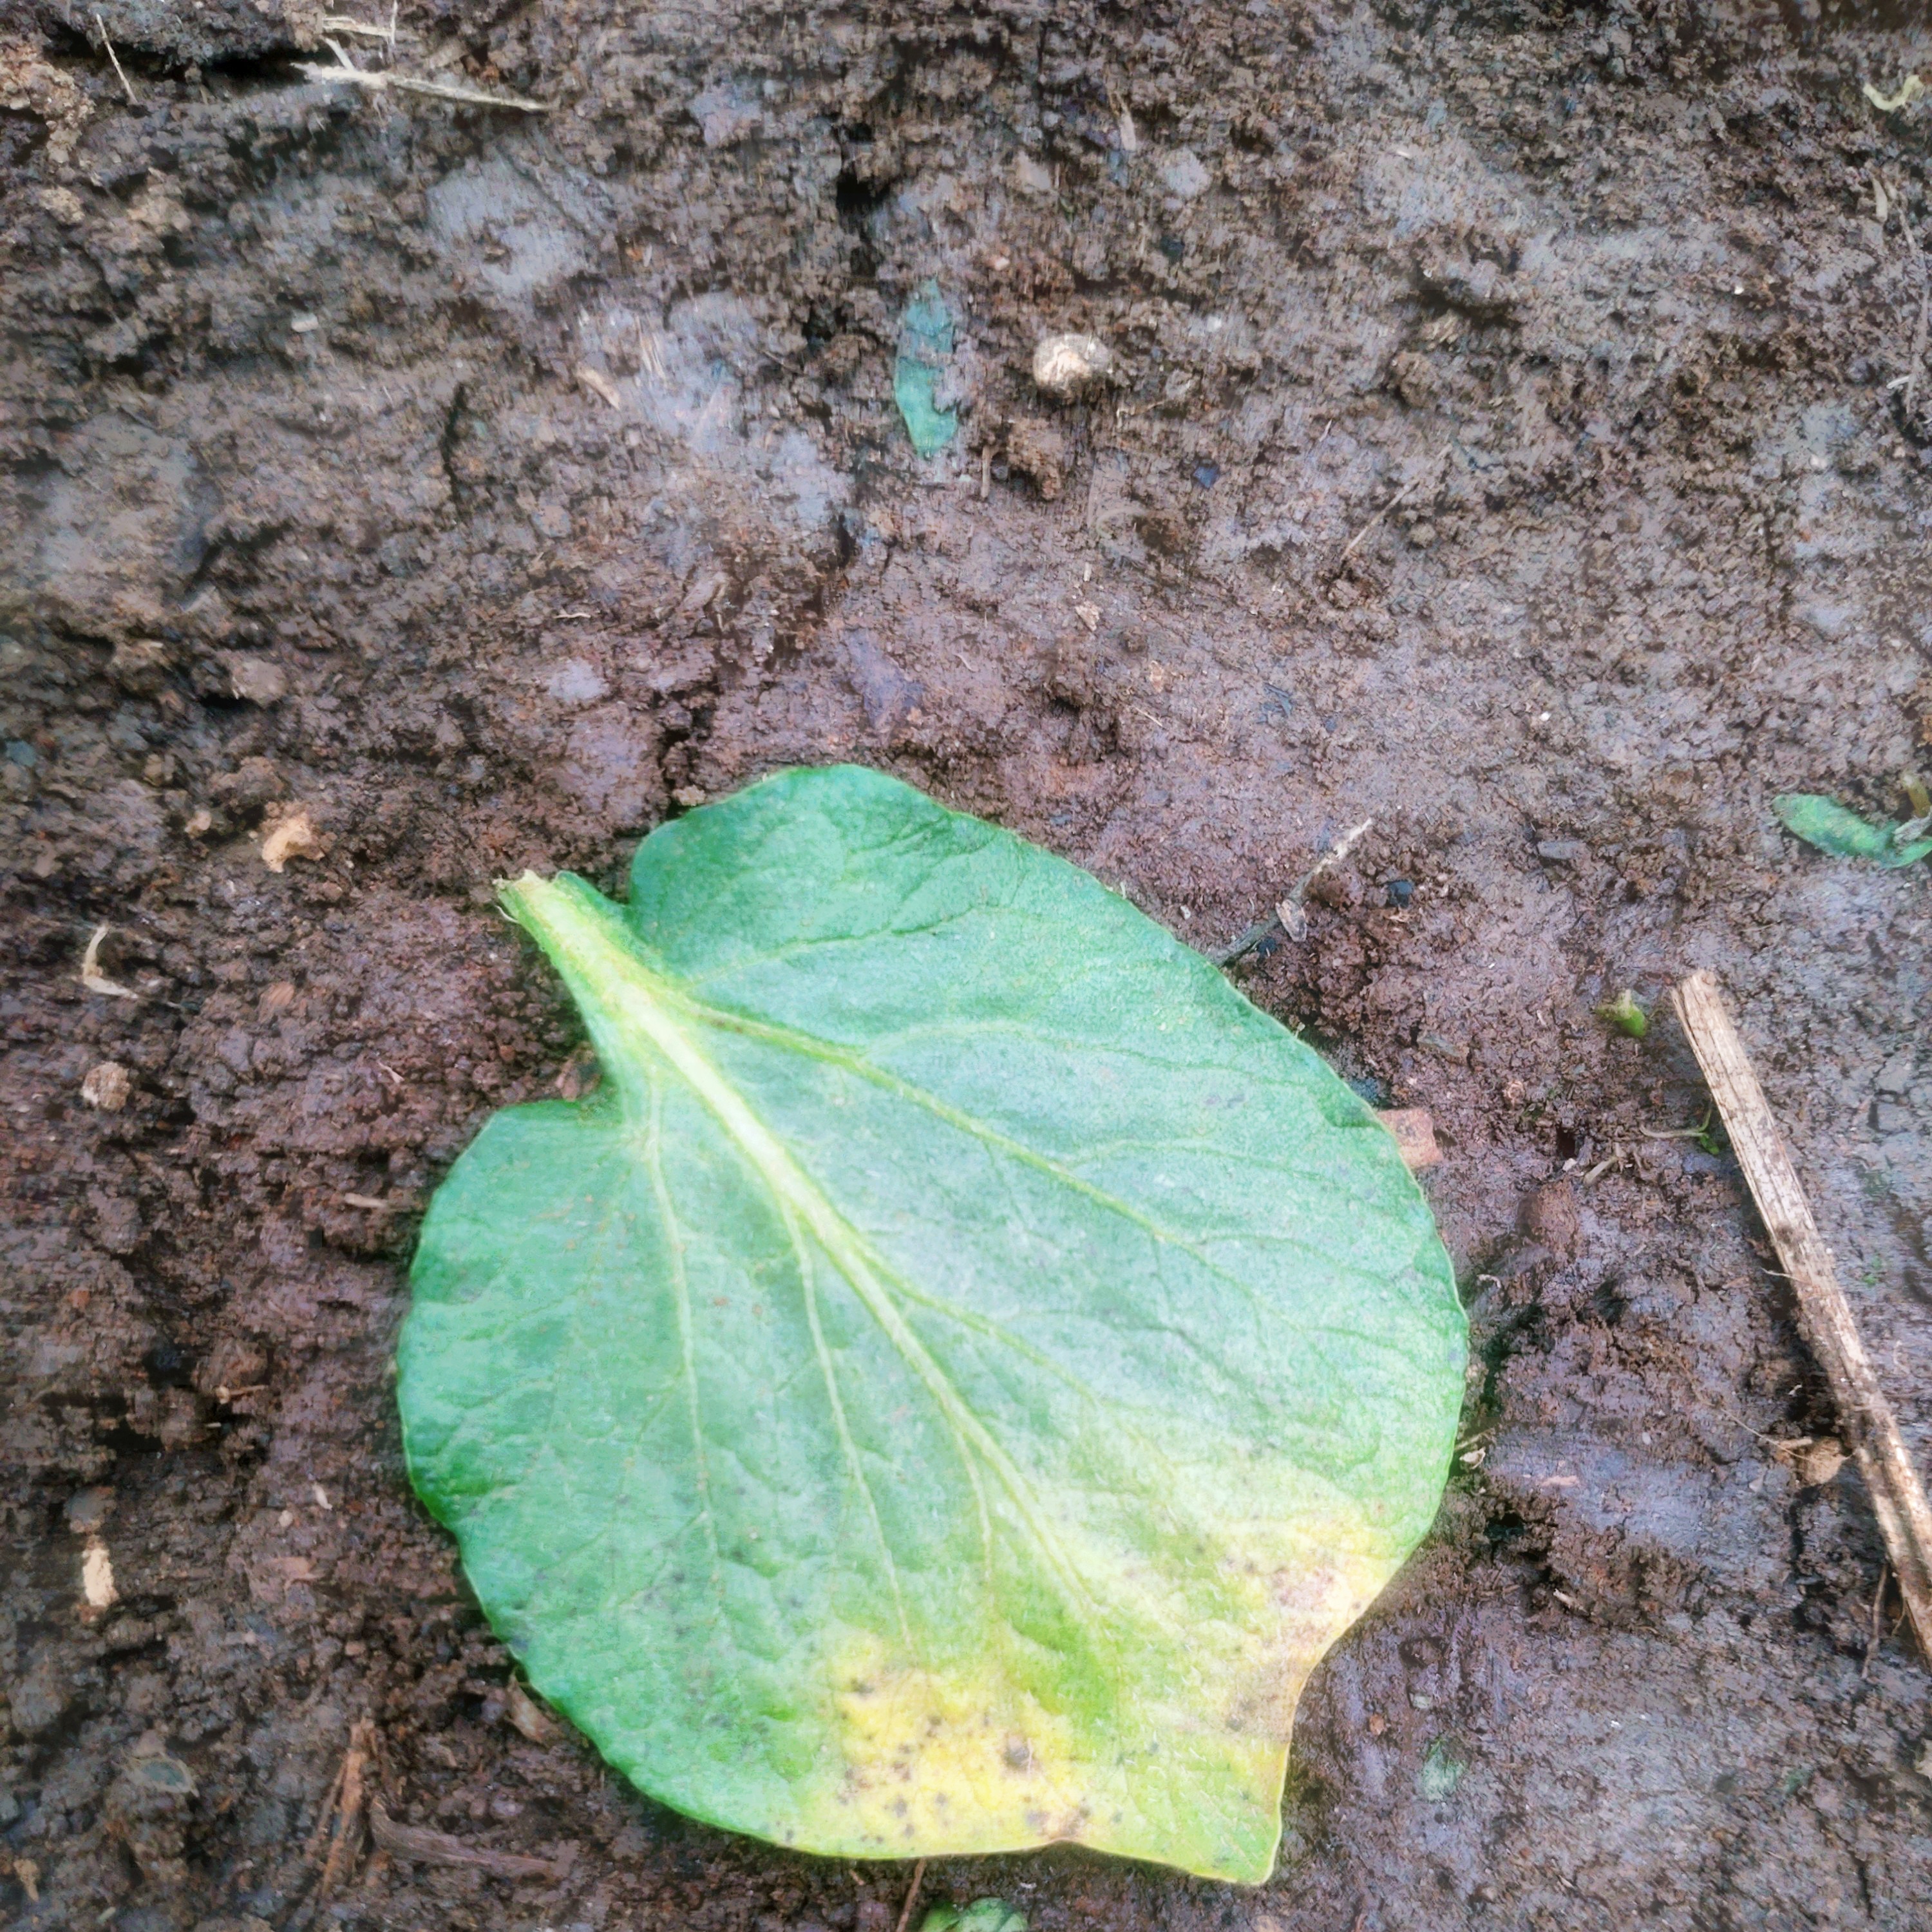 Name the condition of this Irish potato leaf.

late blight
